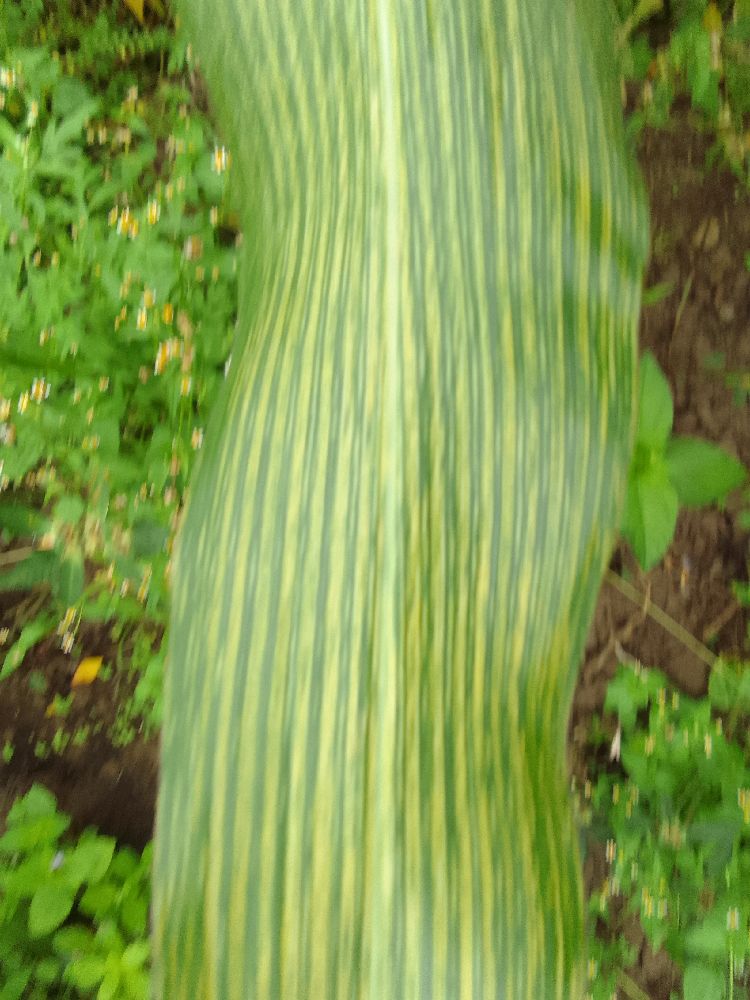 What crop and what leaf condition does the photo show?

maize, maize streak virus
